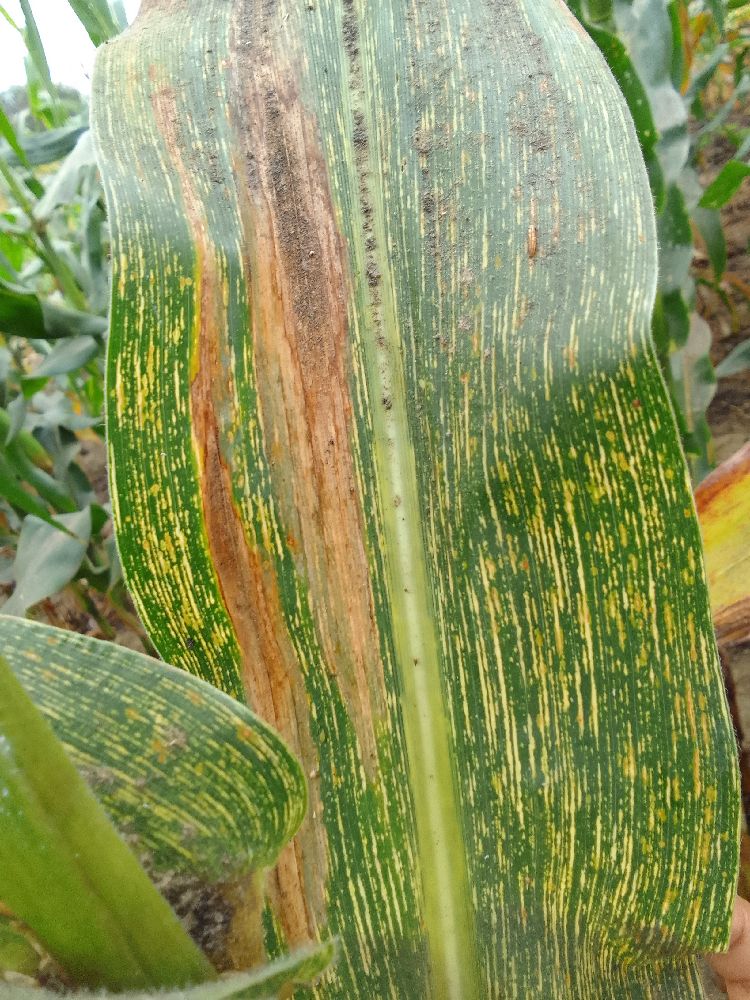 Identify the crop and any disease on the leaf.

maize, maize streak virus
